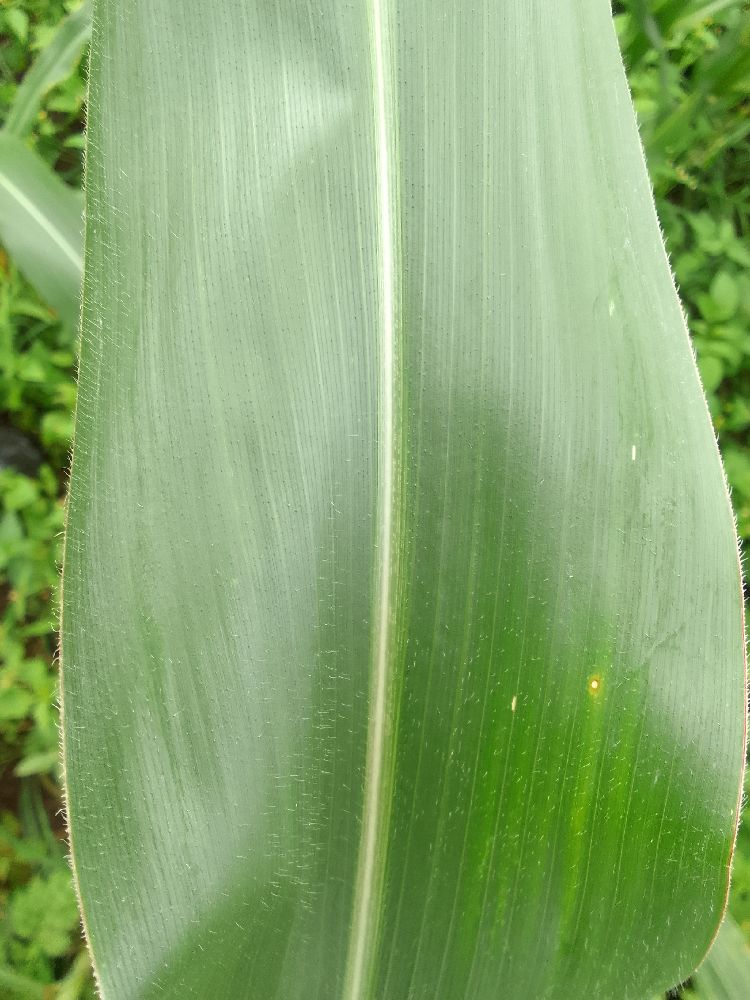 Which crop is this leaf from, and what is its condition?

maize, healthy
